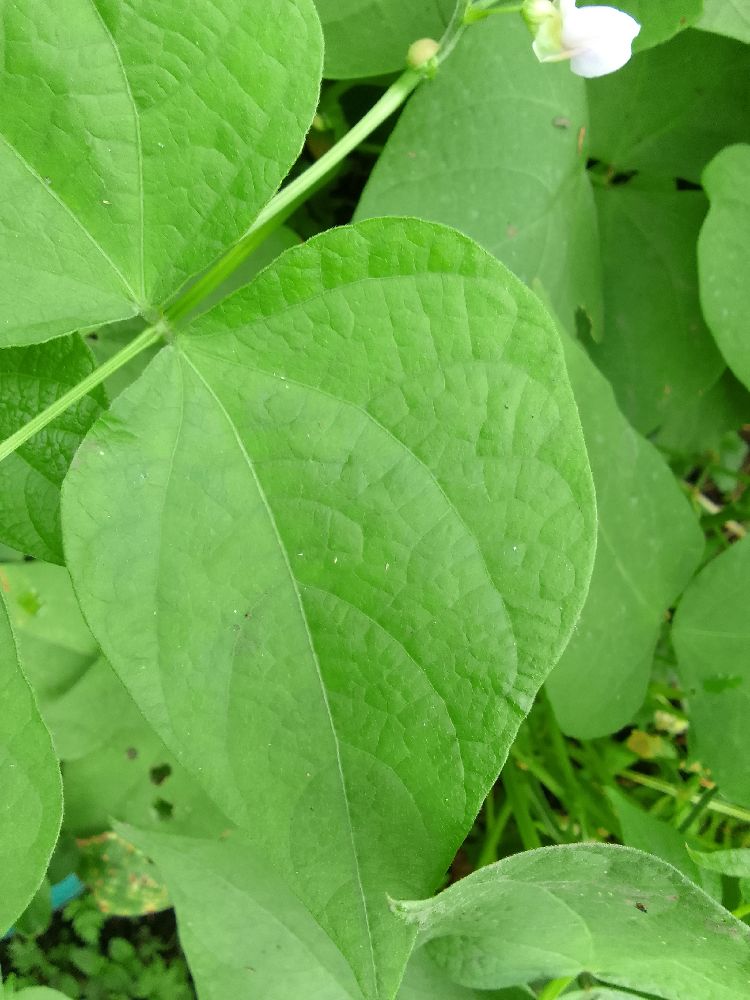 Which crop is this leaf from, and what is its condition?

common bean, healthy
